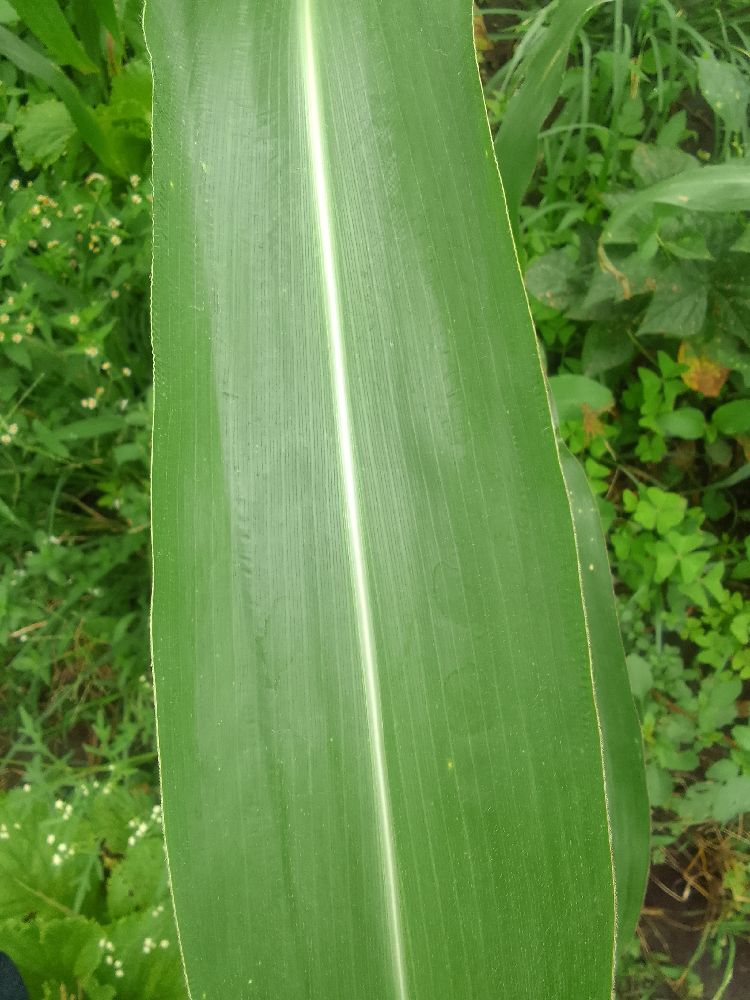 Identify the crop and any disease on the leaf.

maize, healthy
